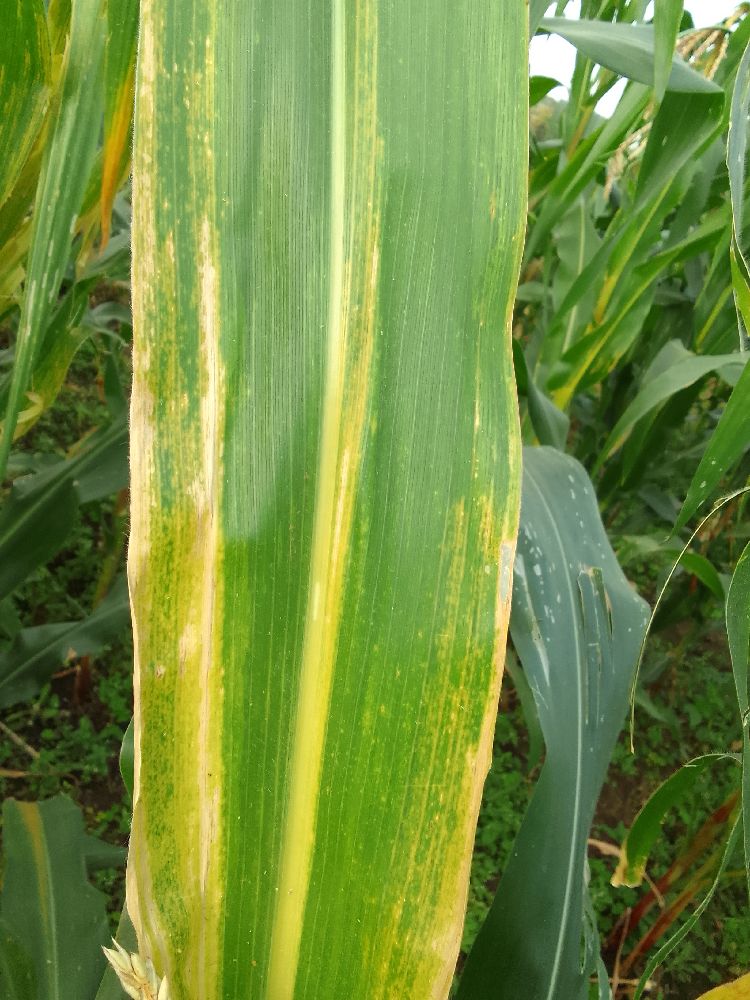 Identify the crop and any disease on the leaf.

maize, maize lethal necrosis
